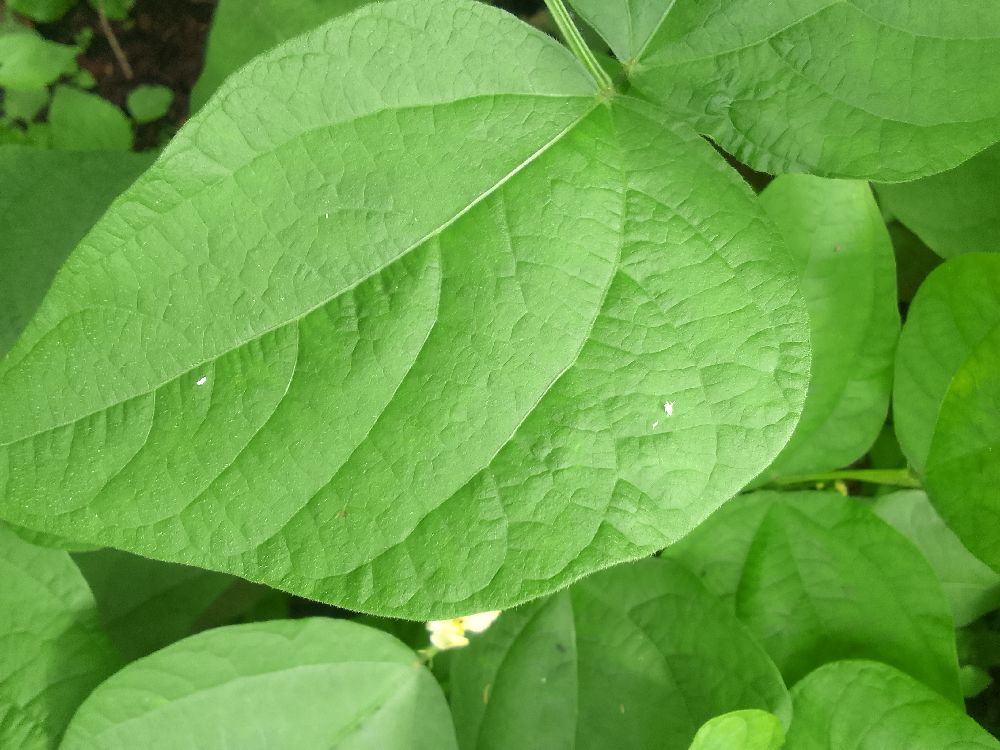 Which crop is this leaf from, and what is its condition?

common bean, healthy
